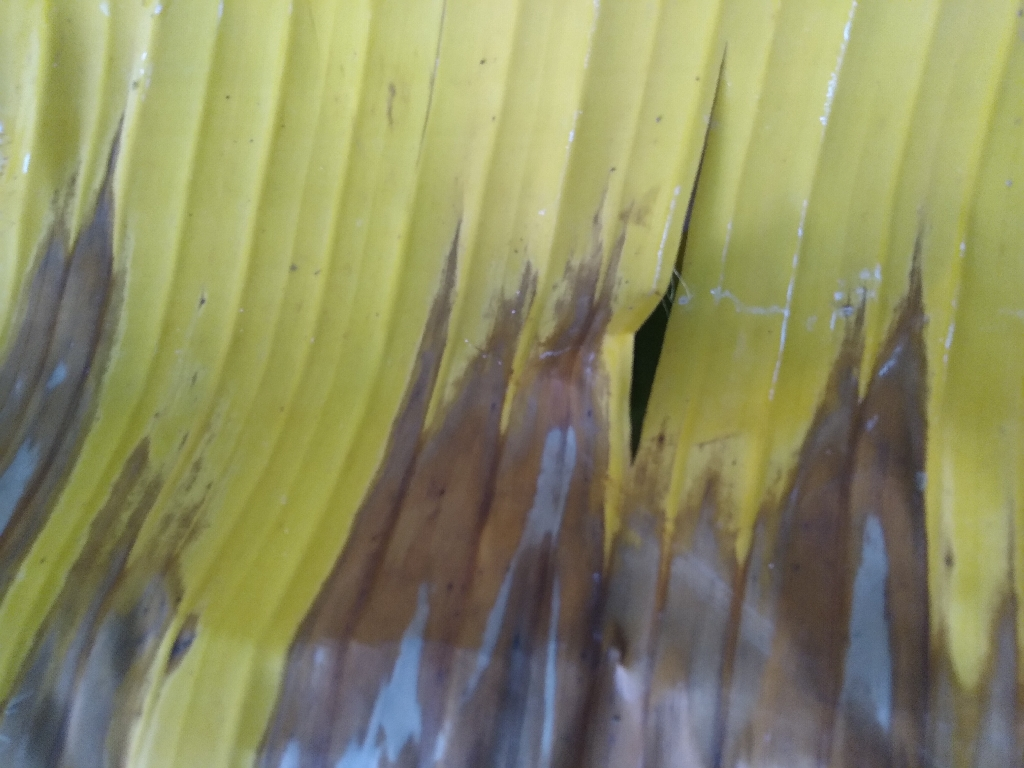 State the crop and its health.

banana, fusarium wilt race 1
